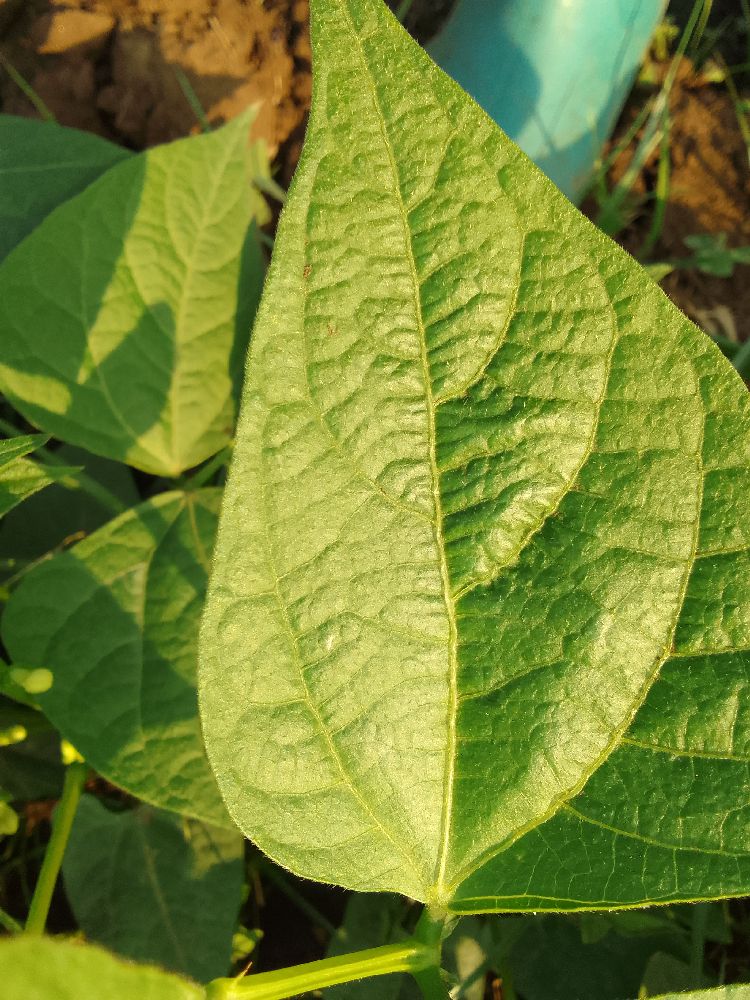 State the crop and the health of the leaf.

common bean, healthy
